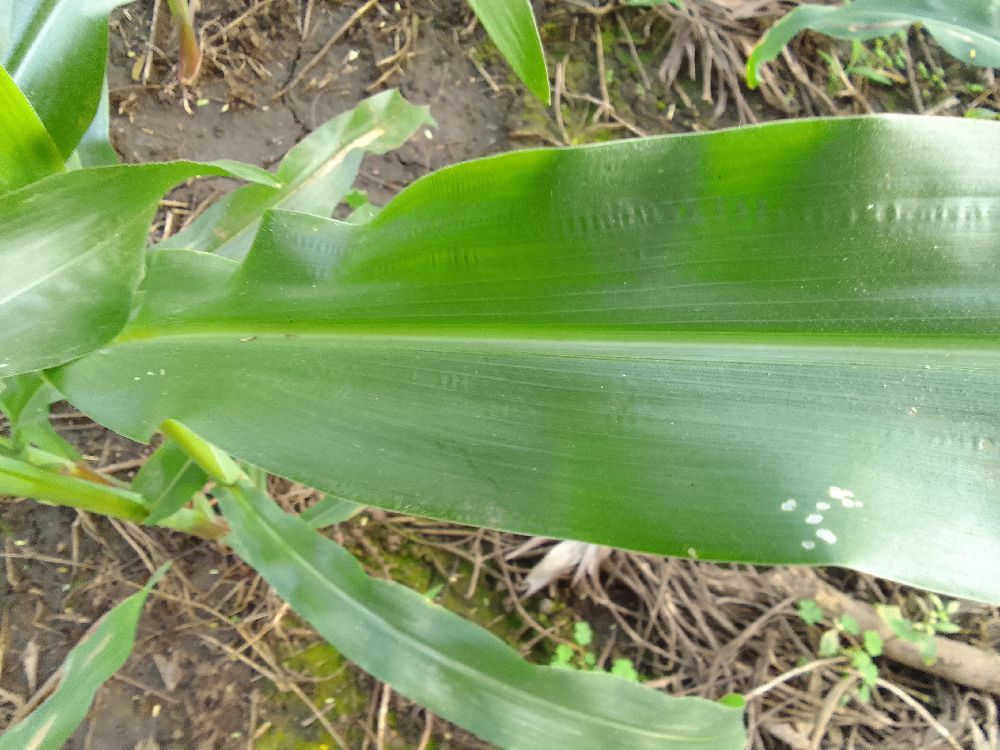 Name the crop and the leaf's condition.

maize, healthy
